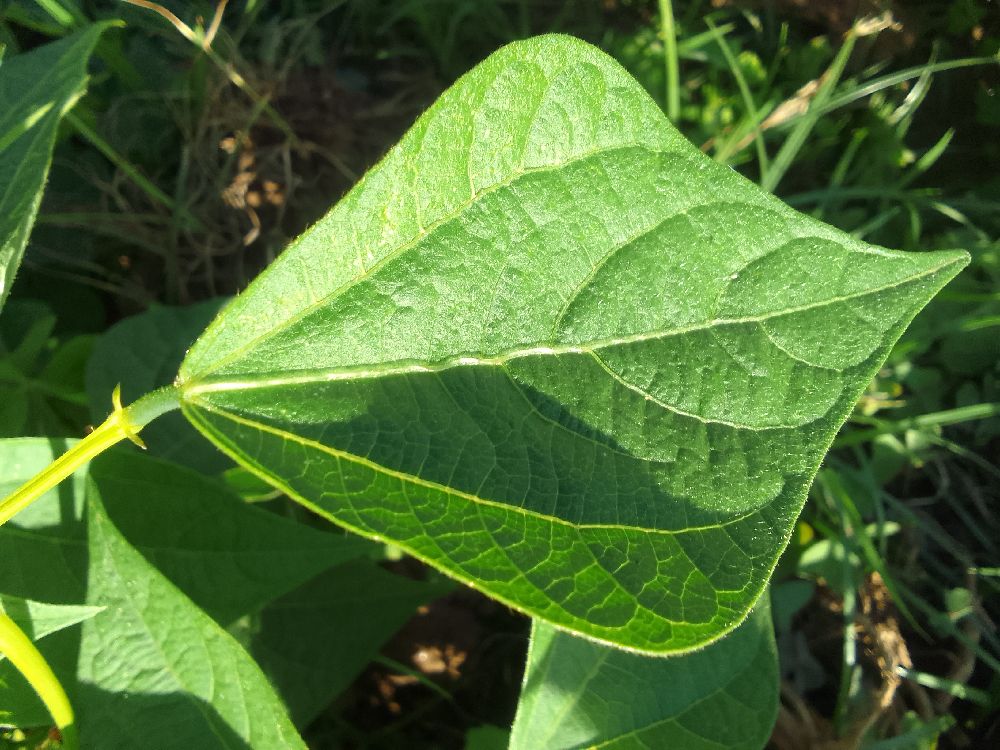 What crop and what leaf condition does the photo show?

common bean, healthy
